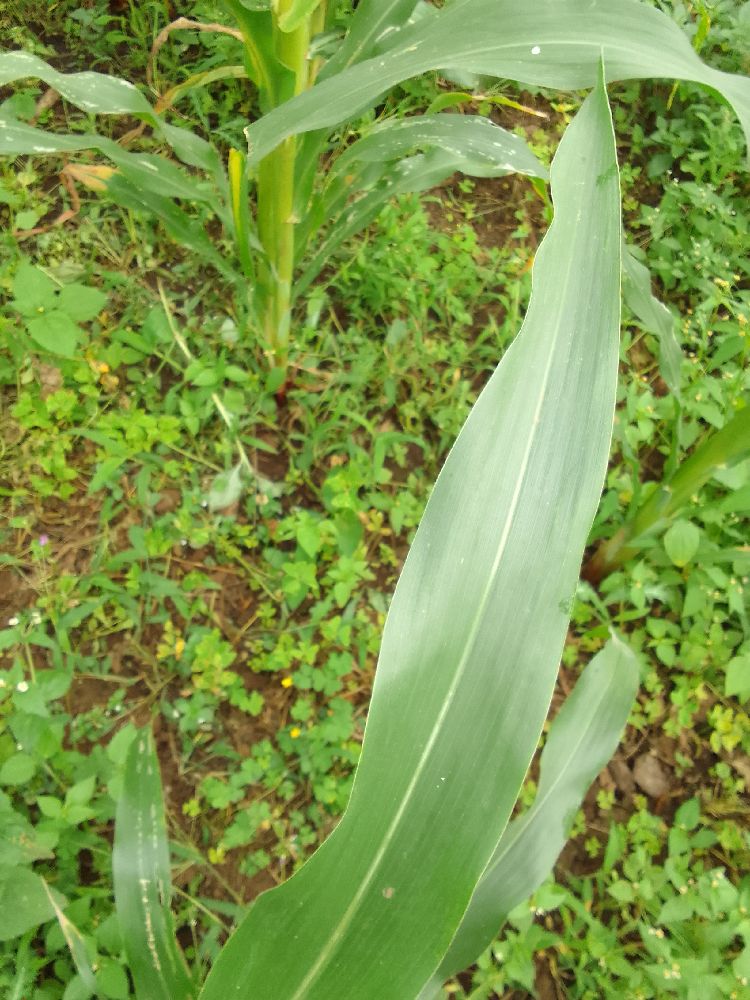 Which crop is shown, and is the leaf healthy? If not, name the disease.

maize, healthy
